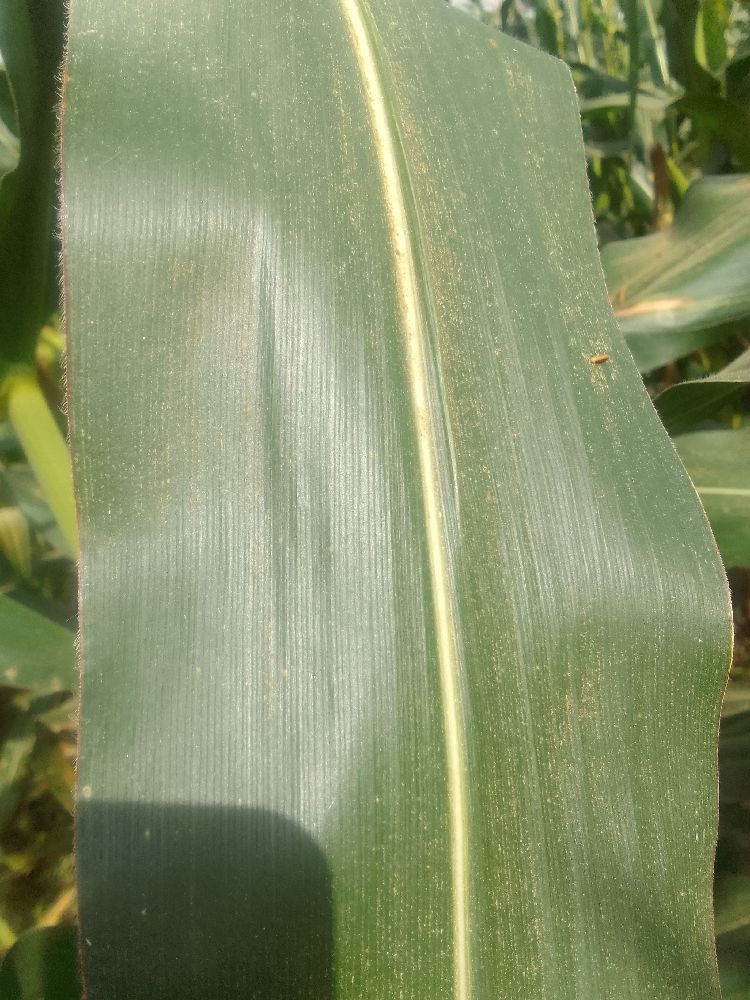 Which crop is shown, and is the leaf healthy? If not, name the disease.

maize, healthy
